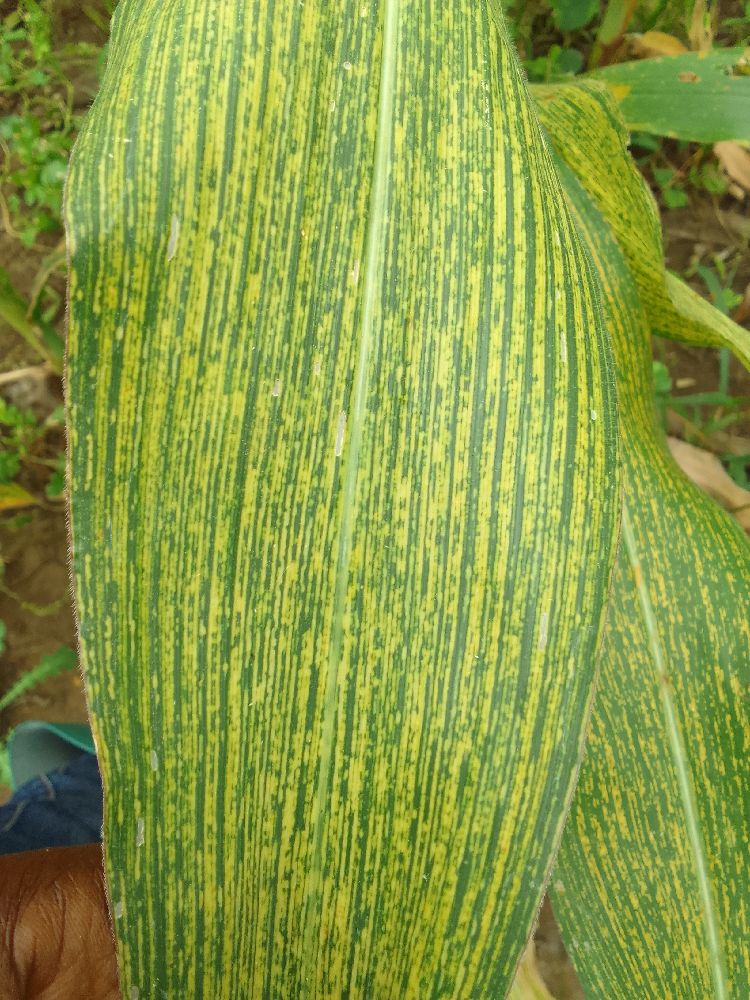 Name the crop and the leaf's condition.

maize, maize streak virus
